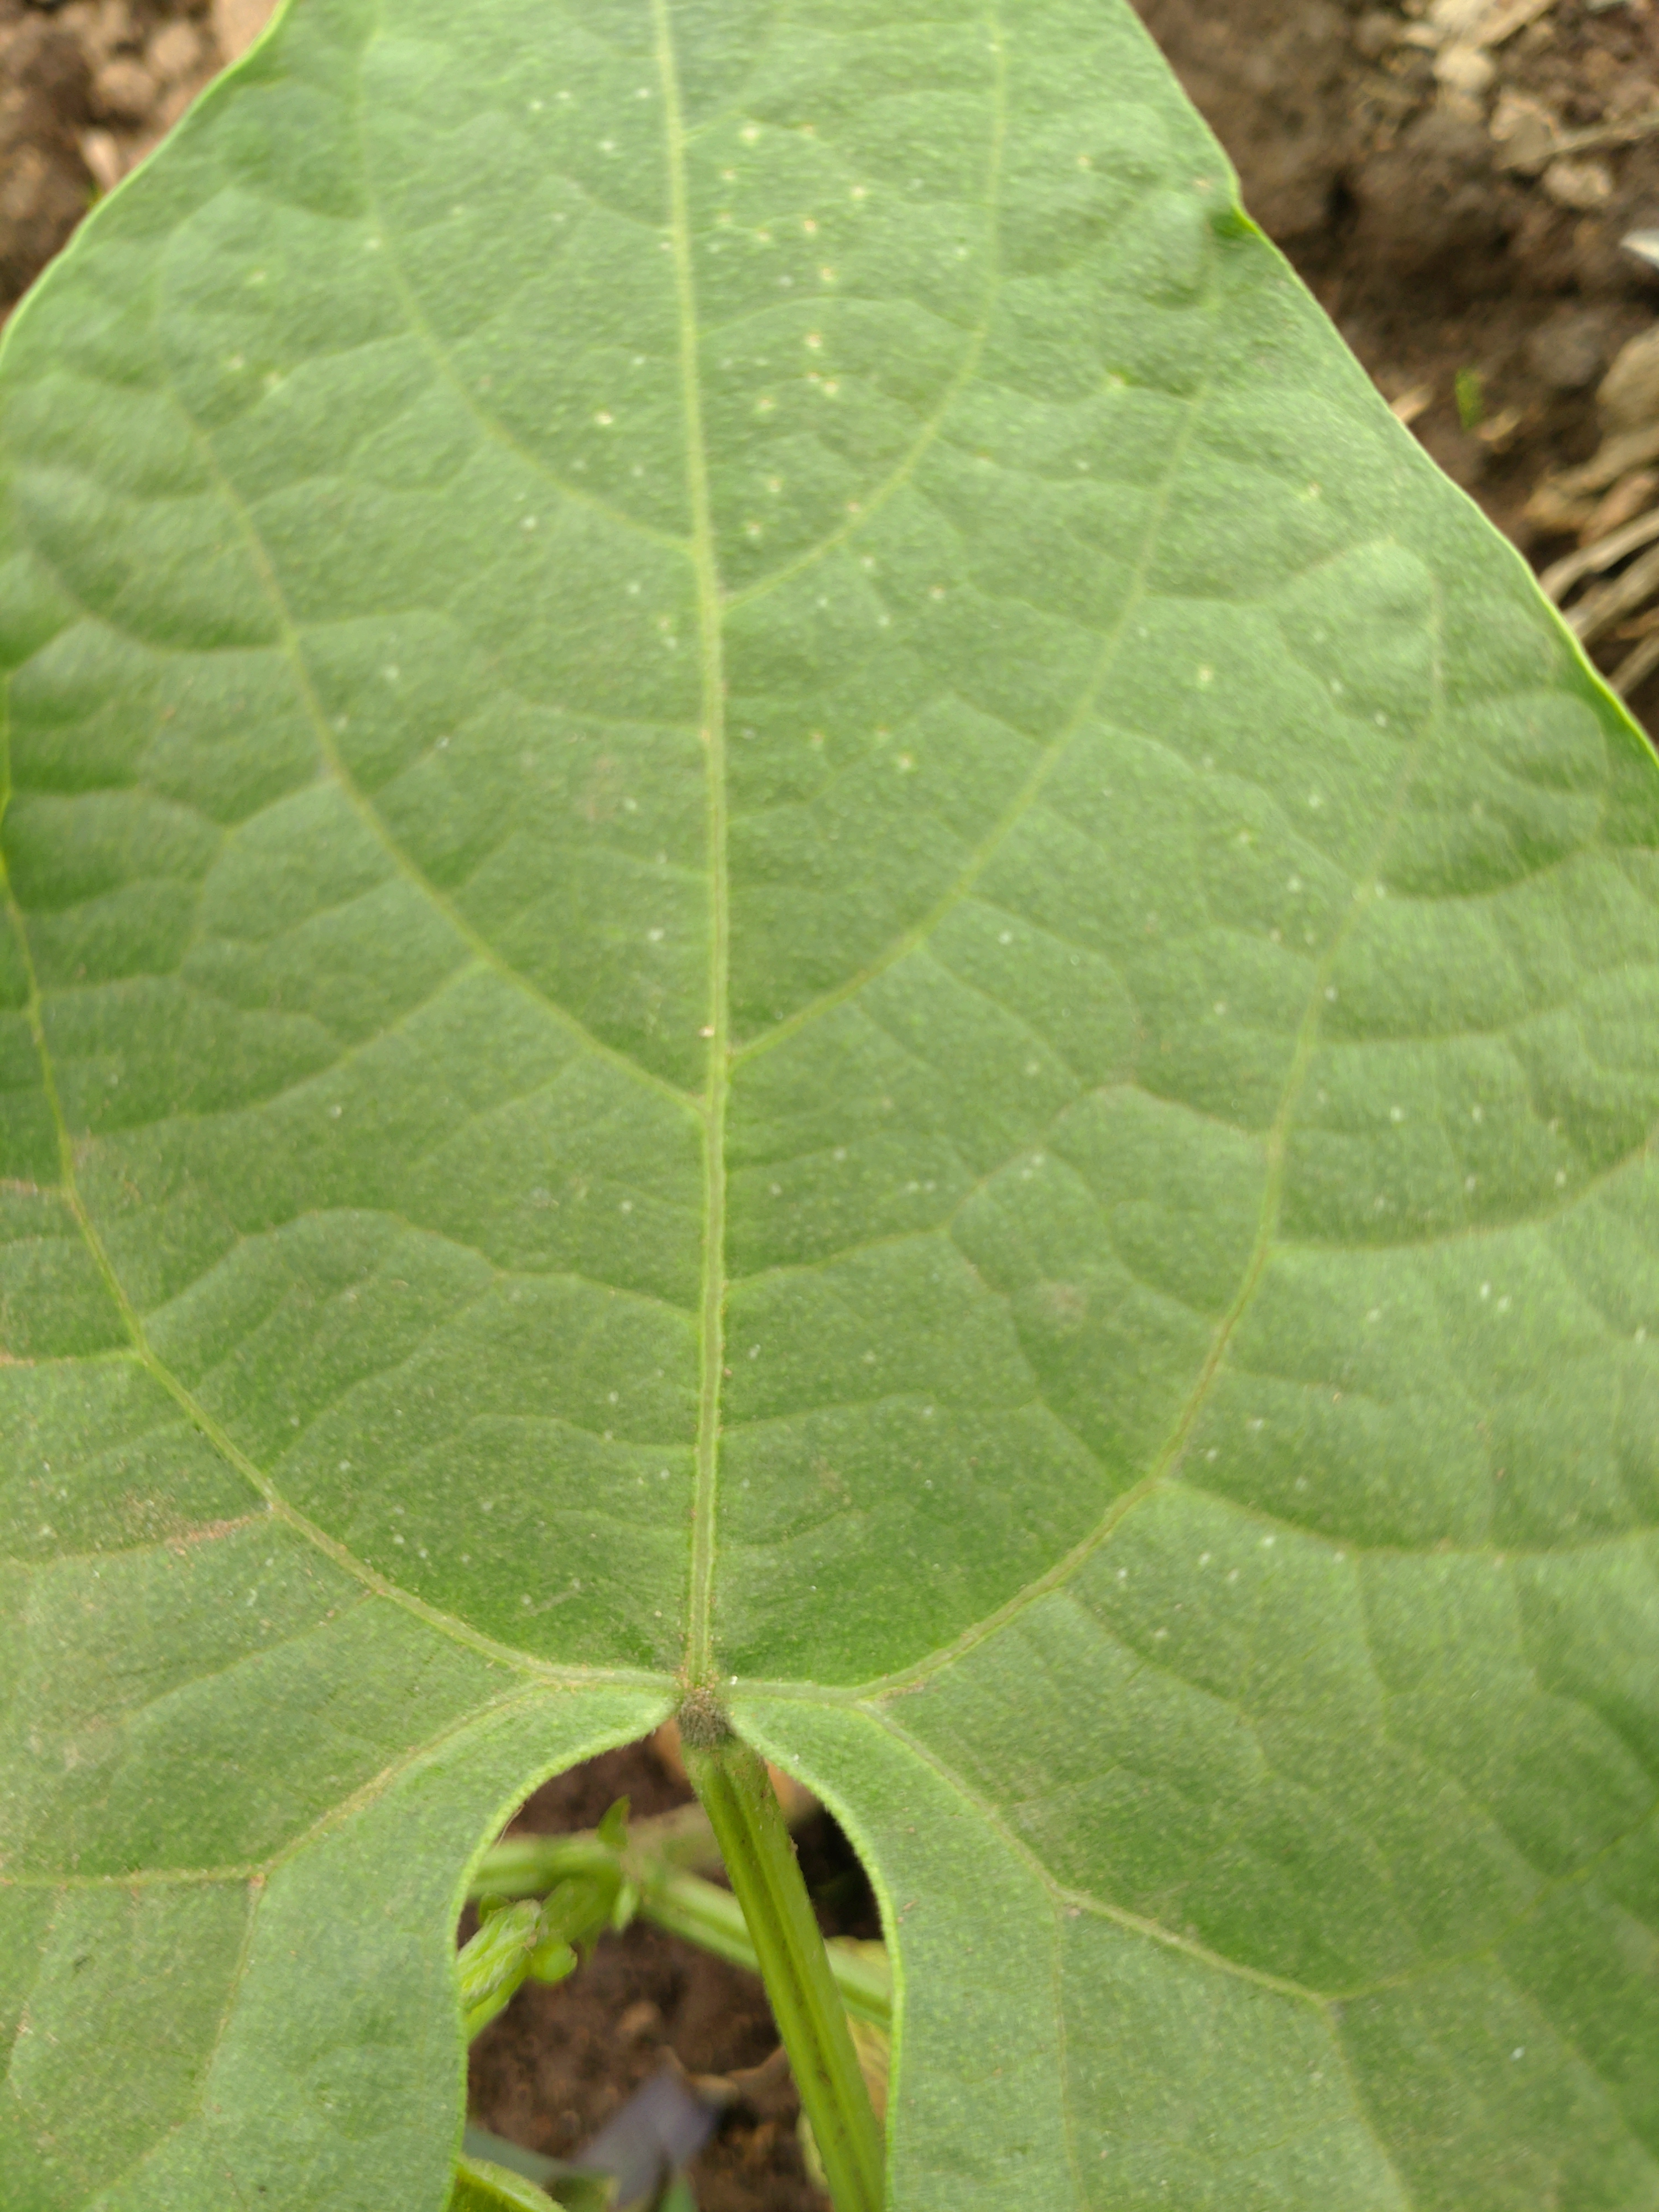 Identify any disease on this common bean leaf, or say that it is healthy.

healthy
